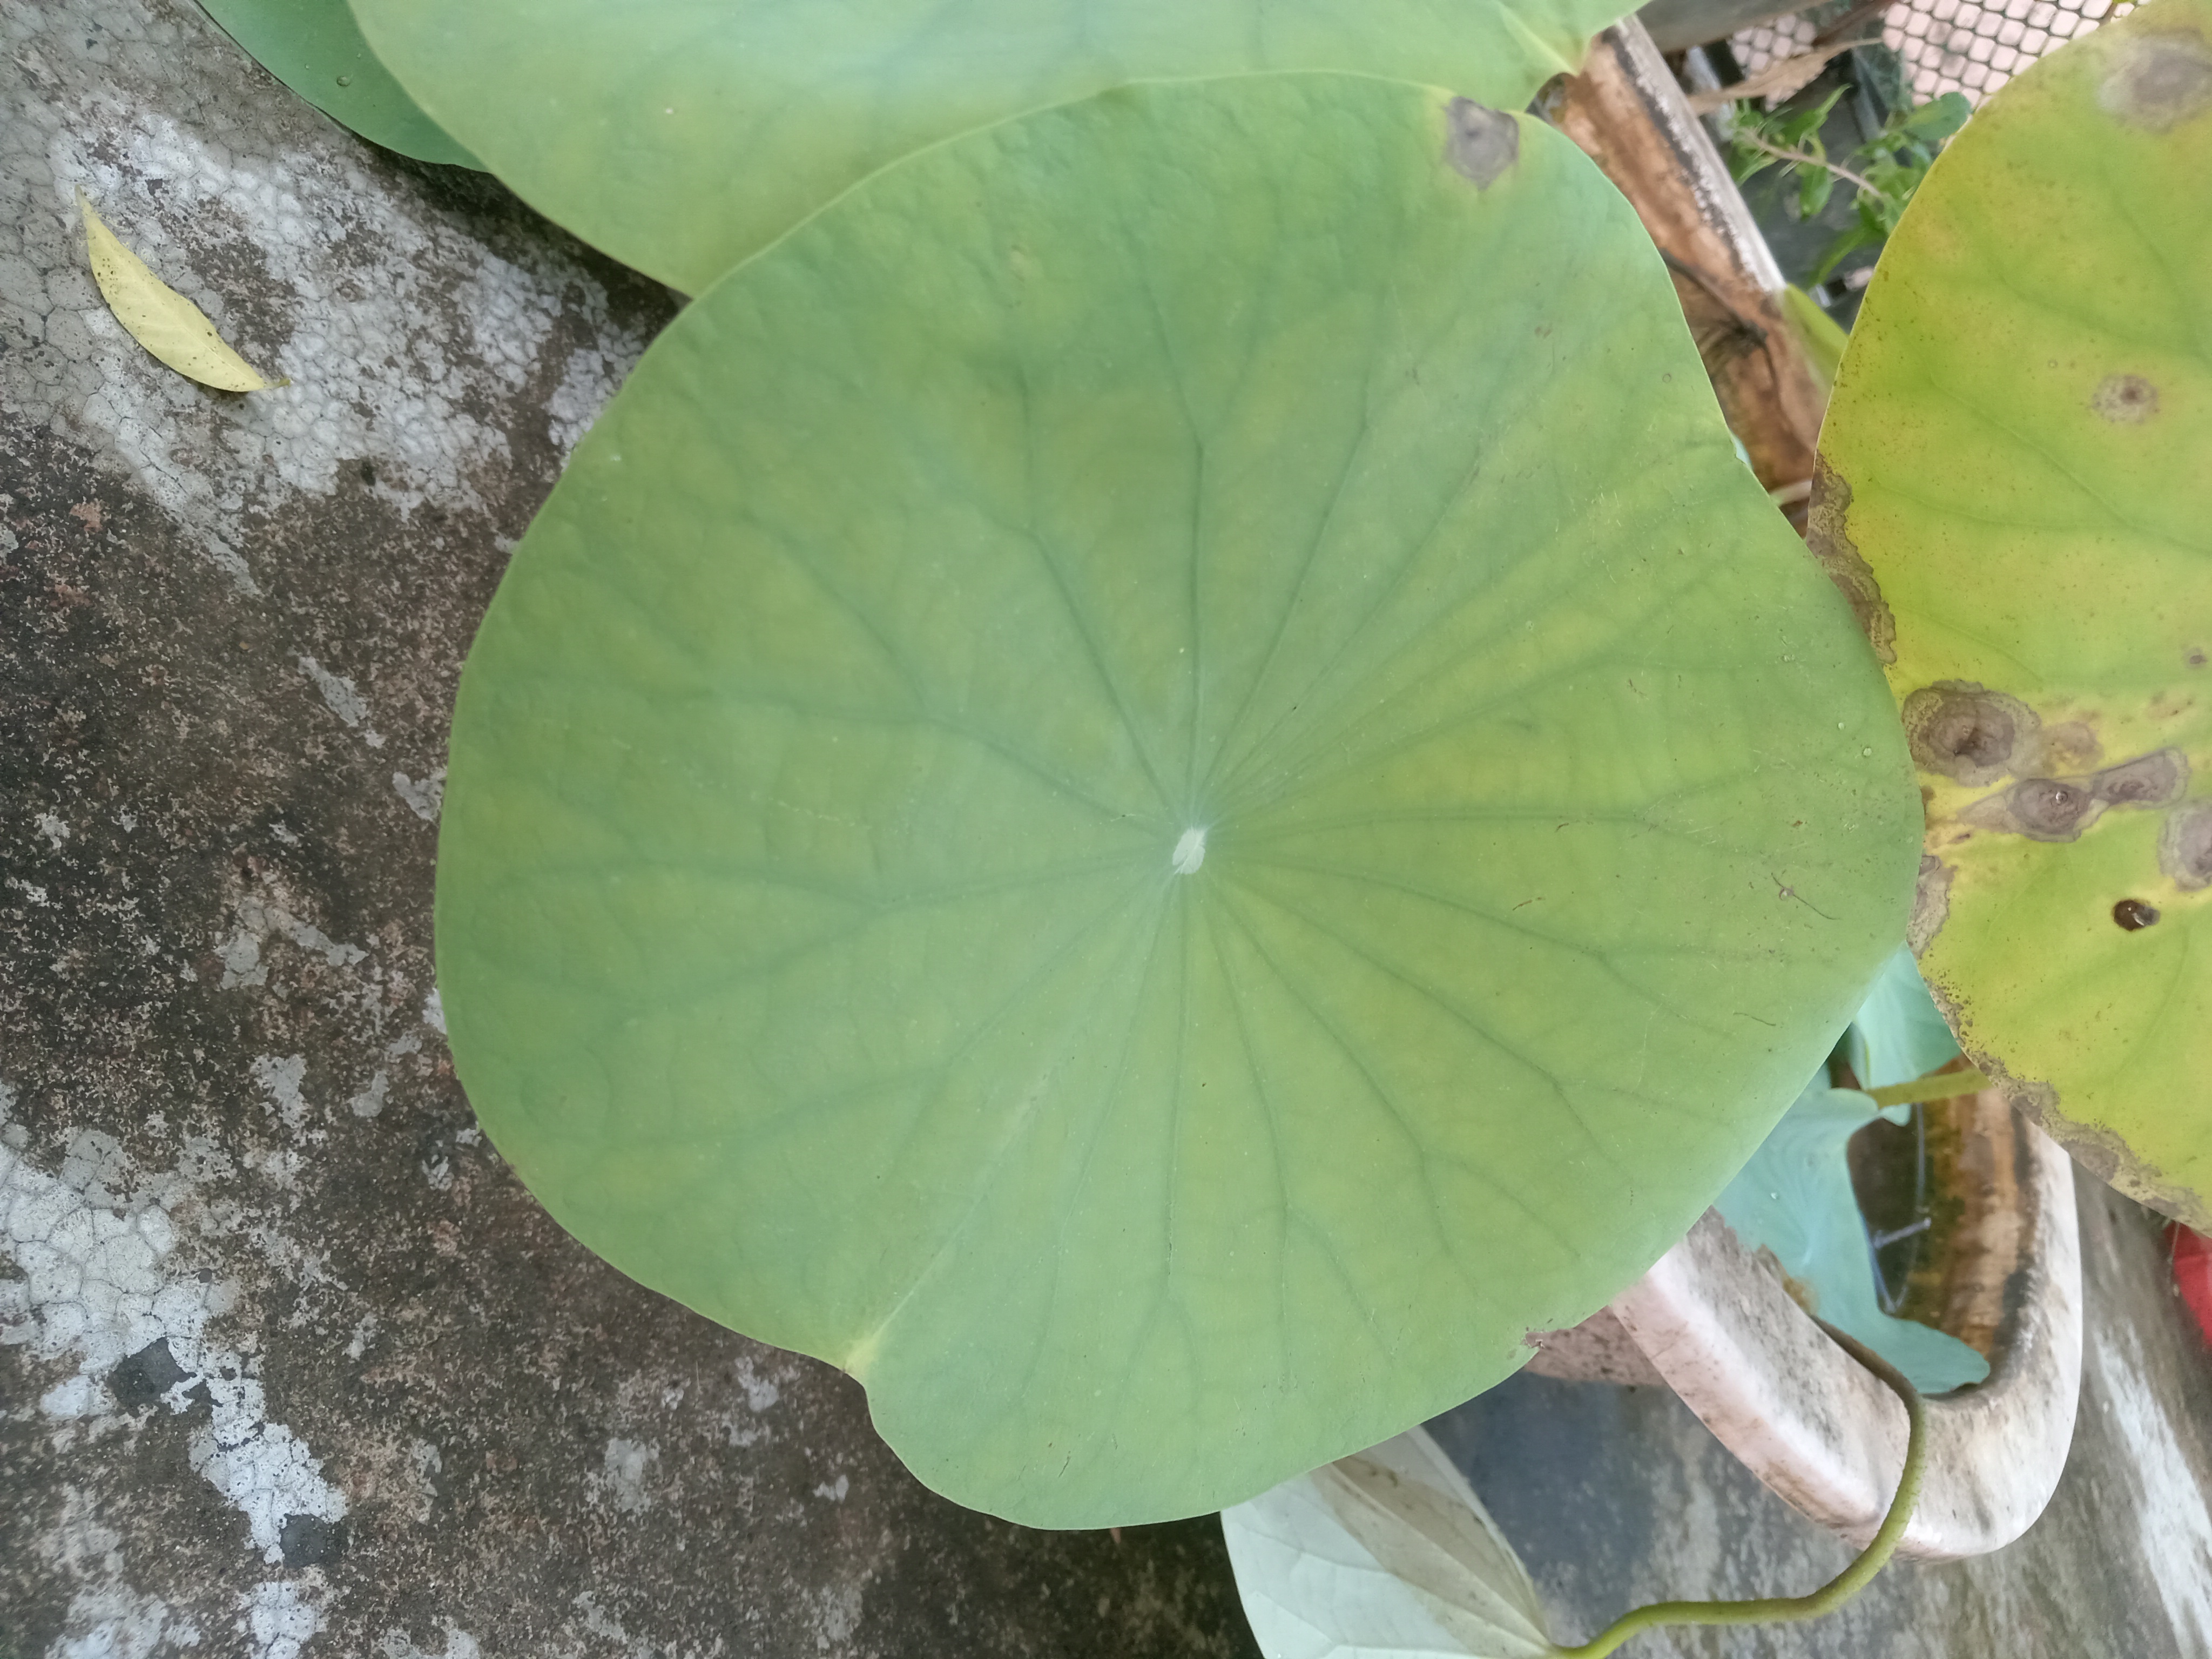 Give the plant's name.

lotus
